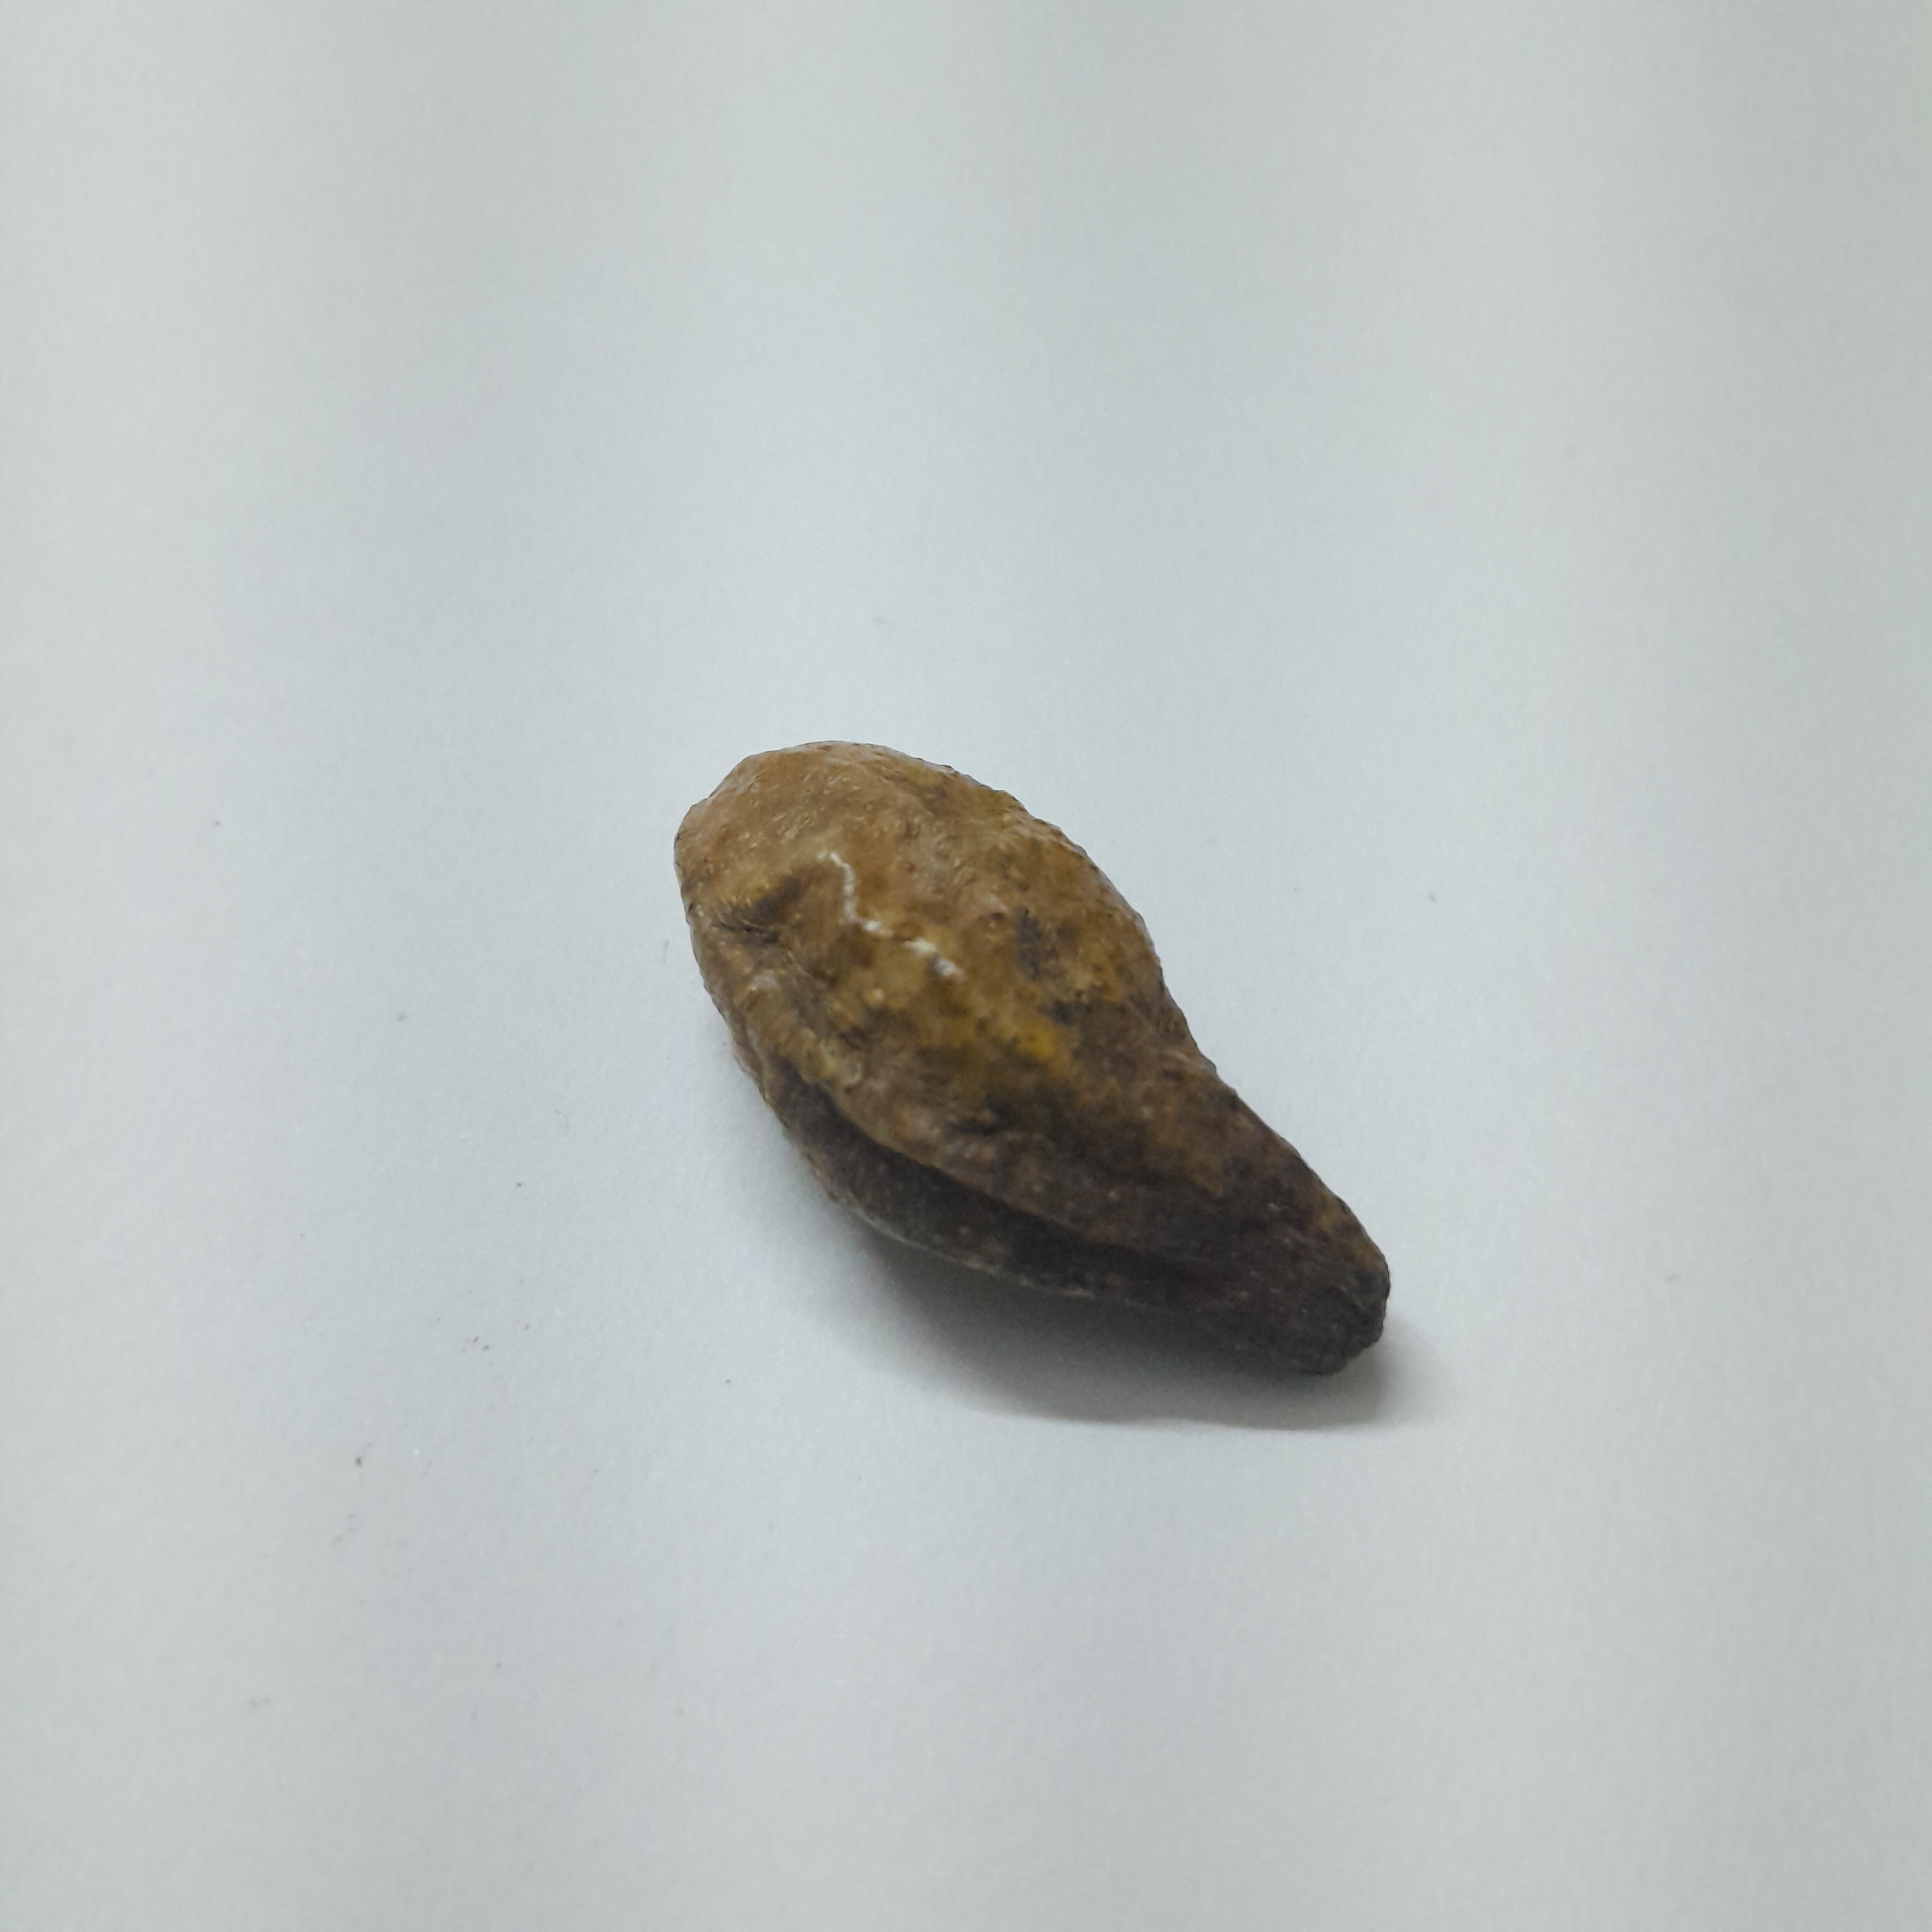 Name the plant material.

hirdaa
